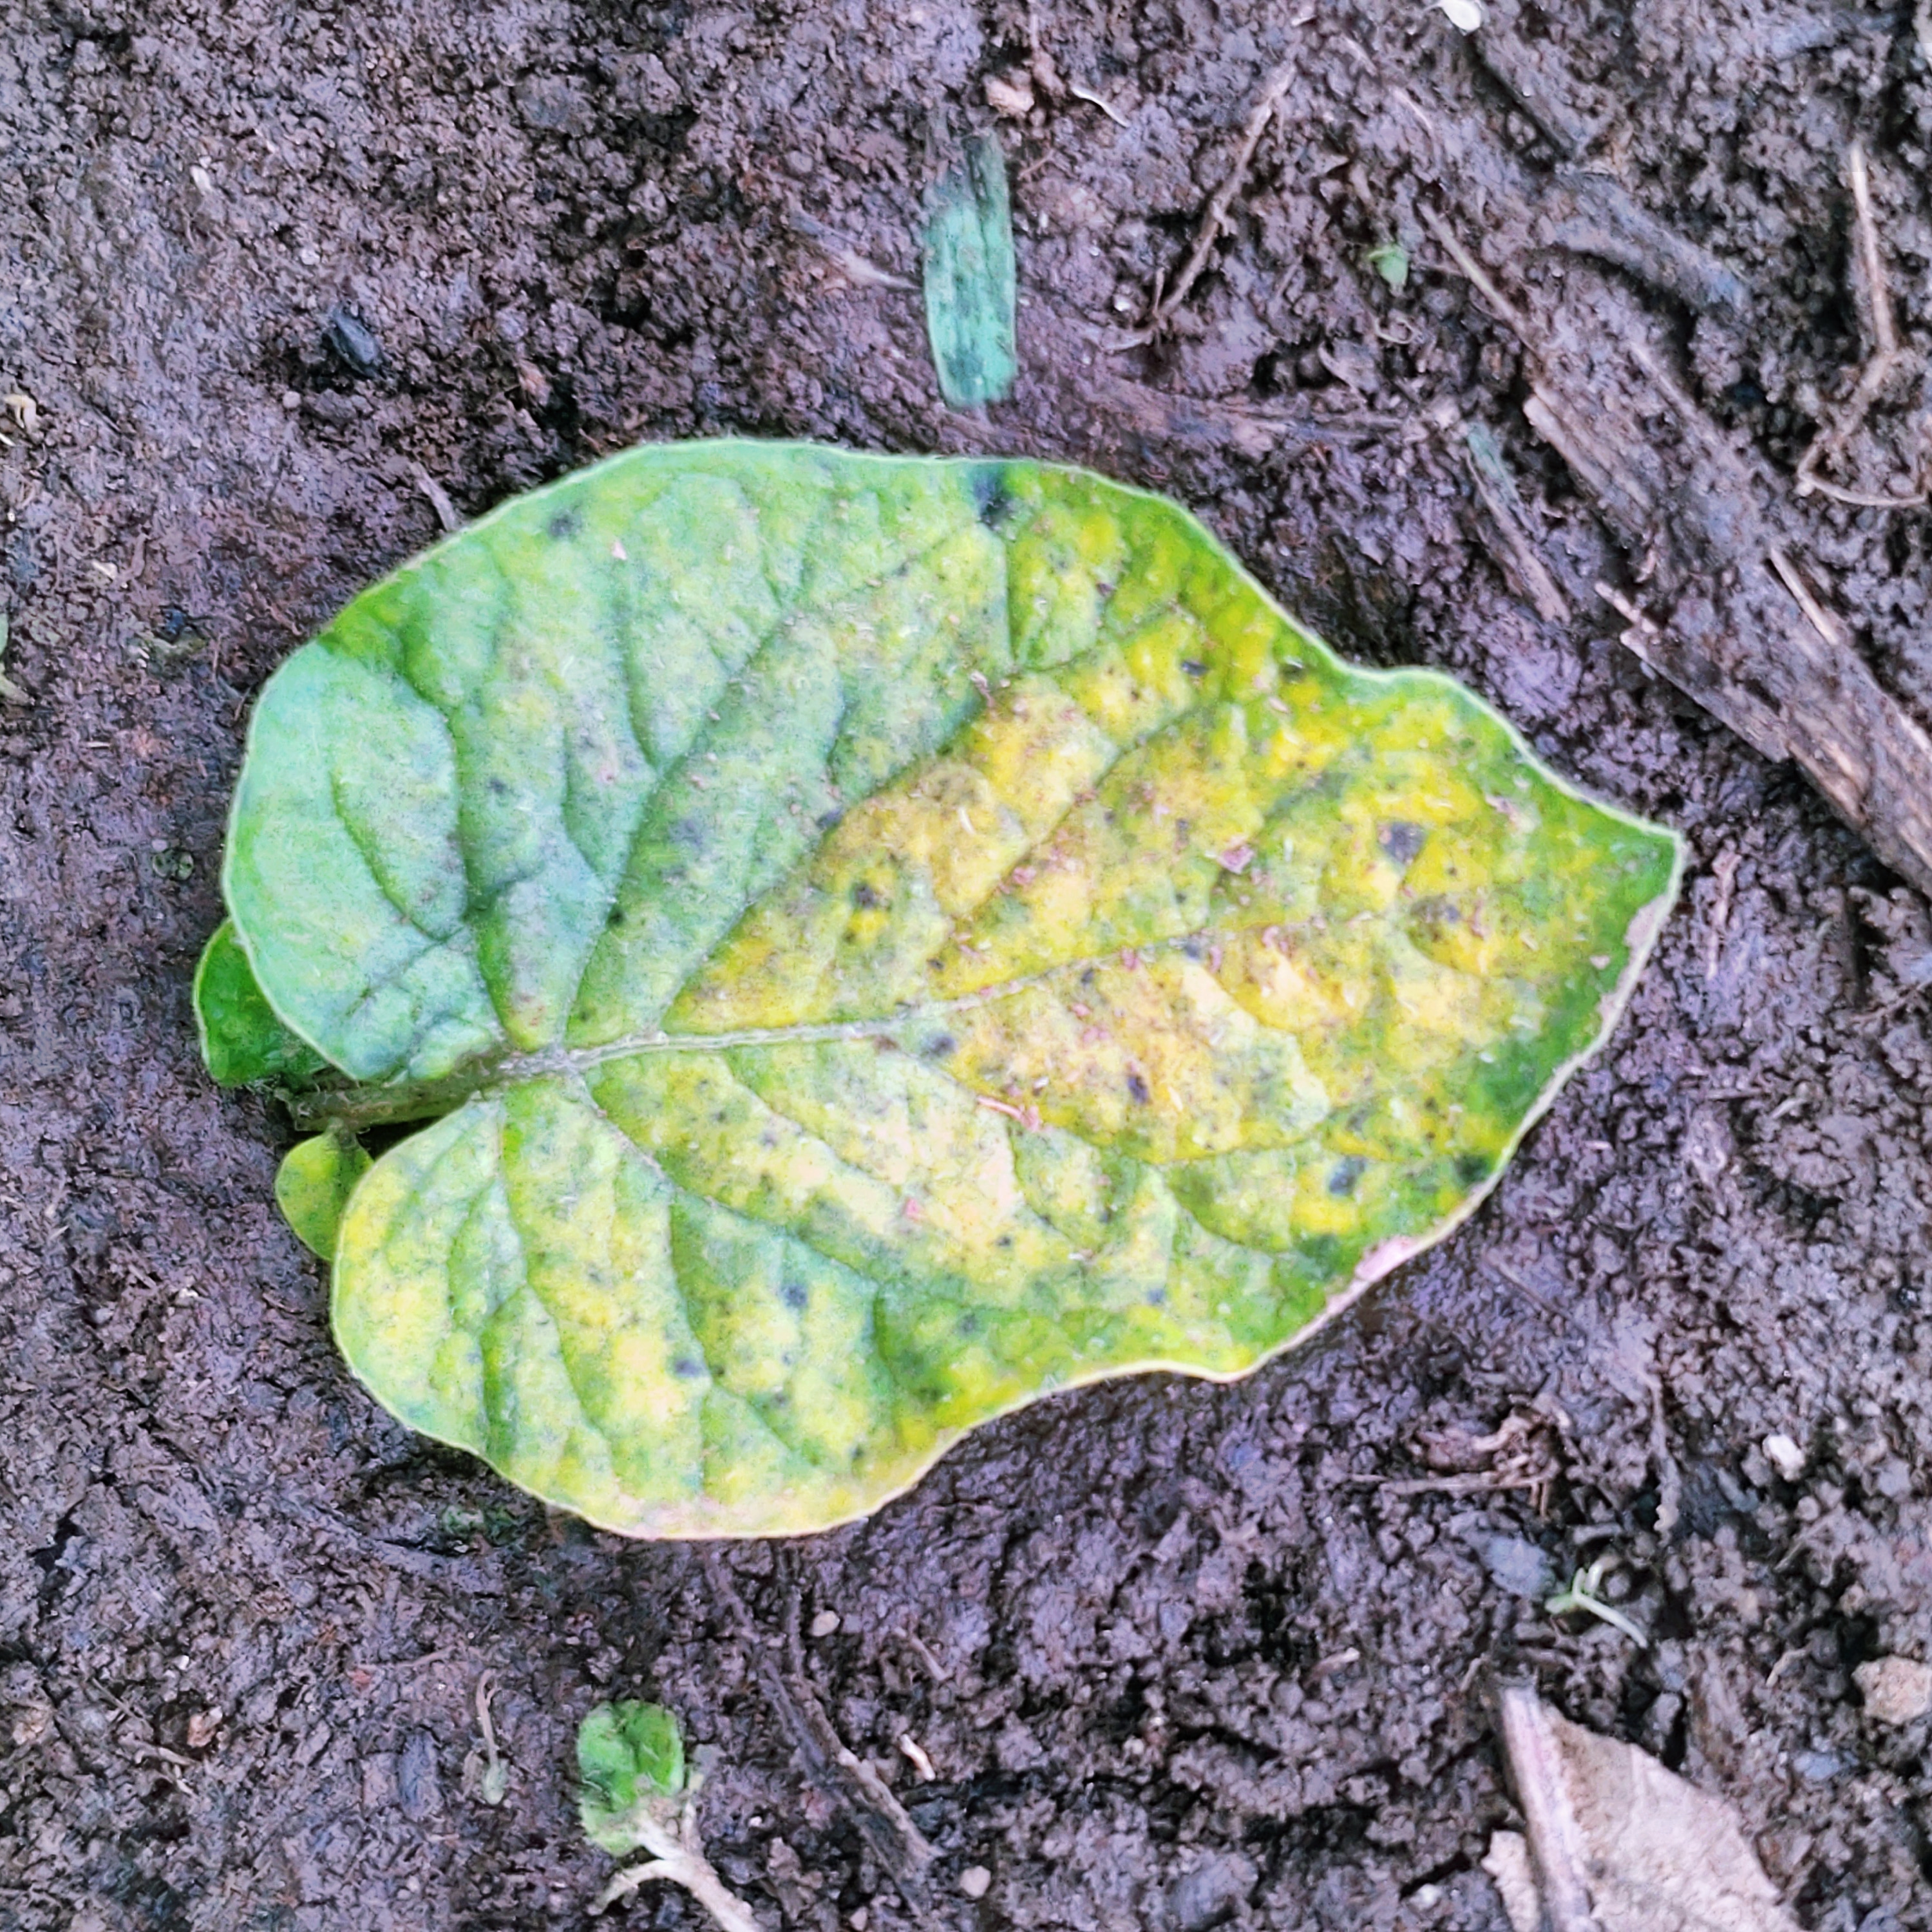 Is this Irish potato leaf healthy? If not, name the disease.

late blight
